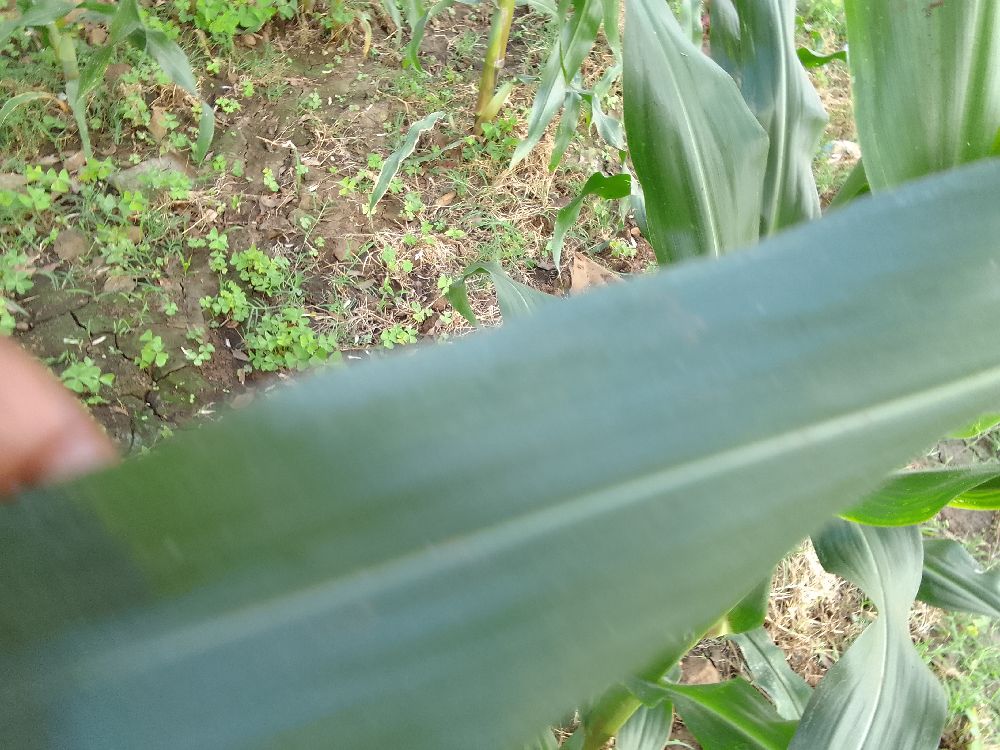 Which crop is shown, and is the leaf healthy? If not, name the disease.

maize, healthy
